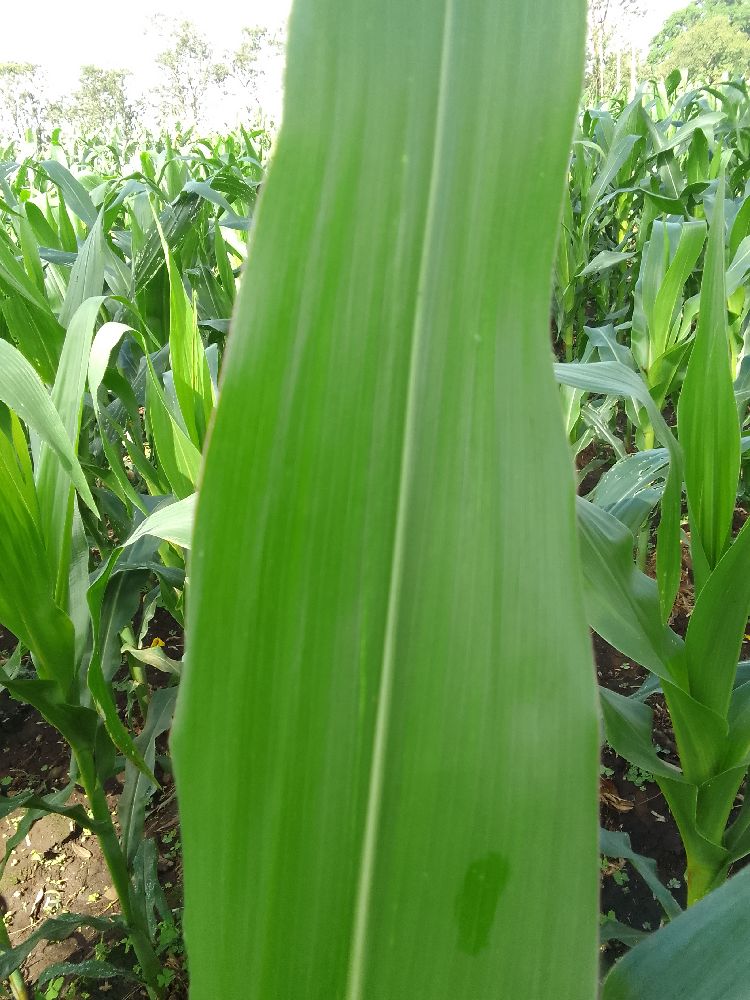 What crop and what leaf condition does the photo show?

maize, healthy
